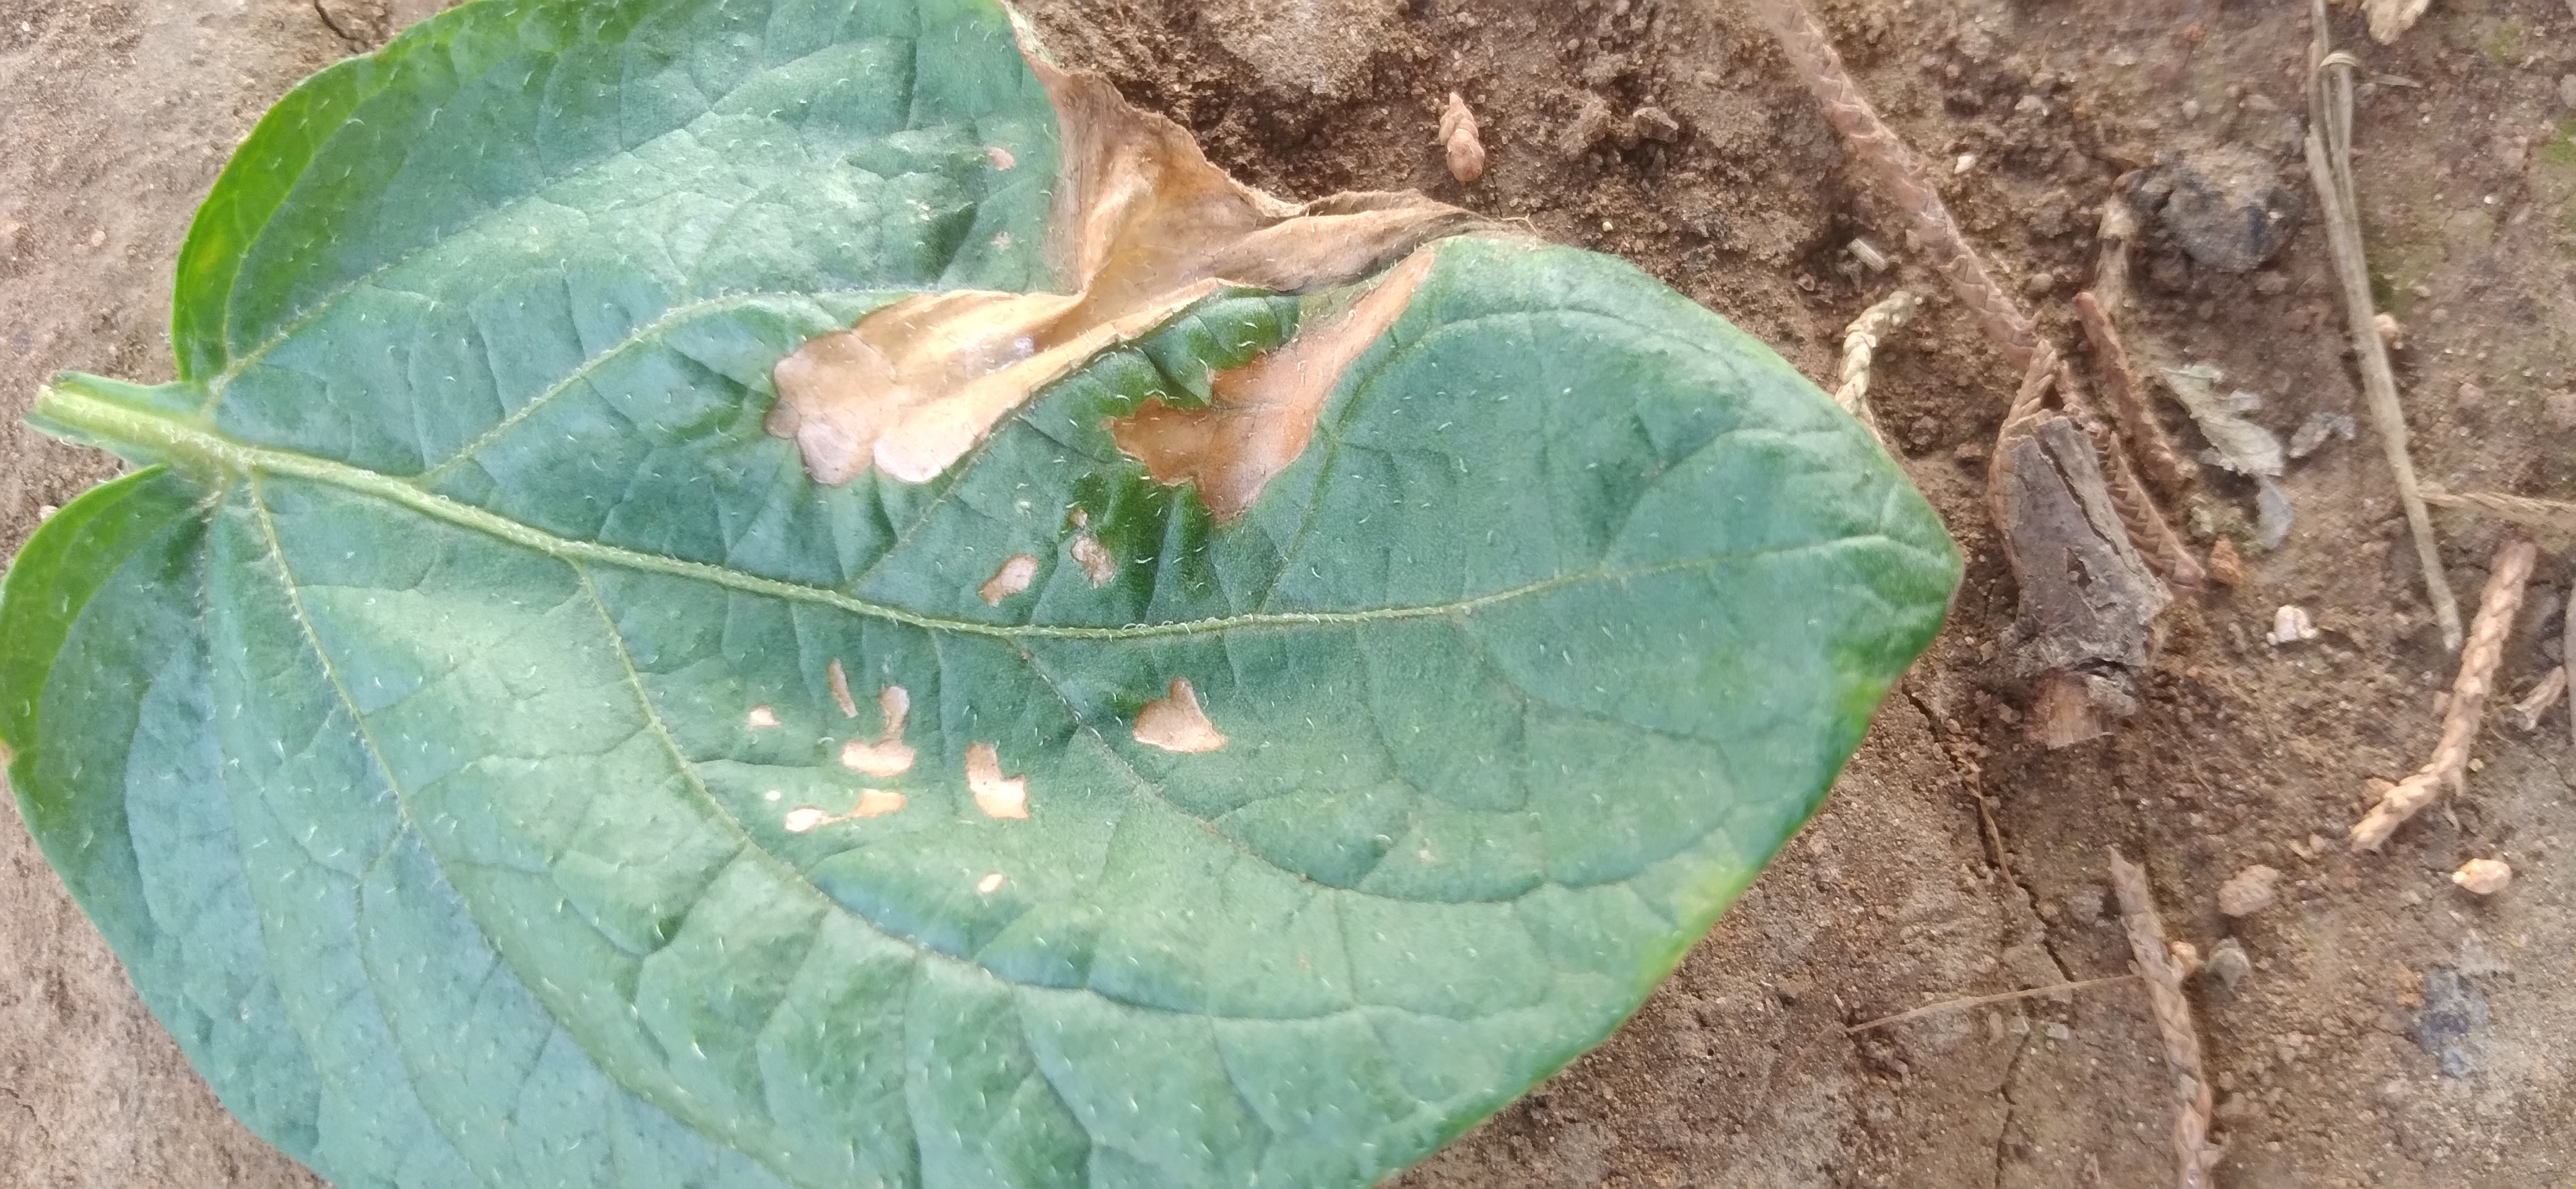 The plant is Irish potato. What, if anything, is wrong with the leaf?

early blight
